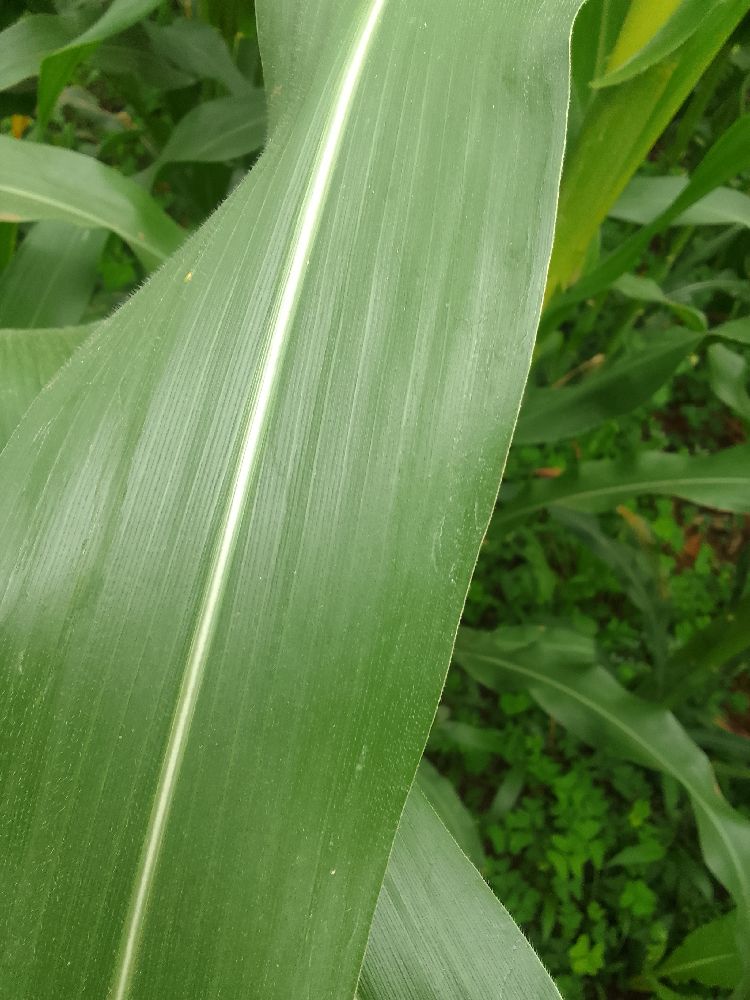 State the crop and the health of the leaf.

maize, healthy
